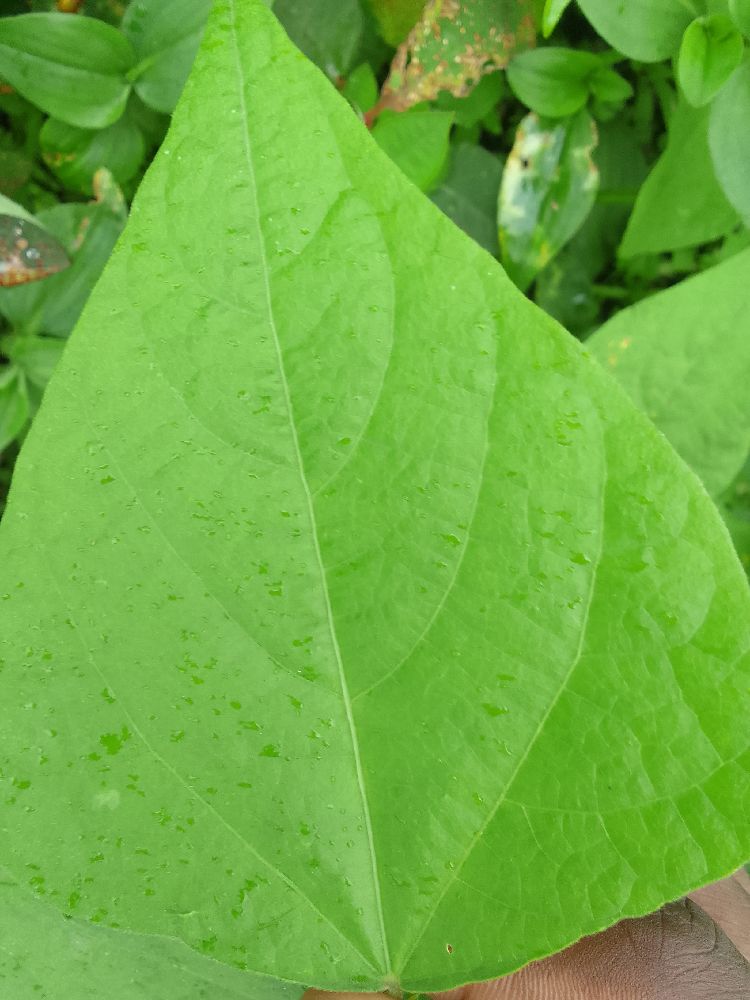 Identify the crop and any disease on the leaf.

common bean, healthy
